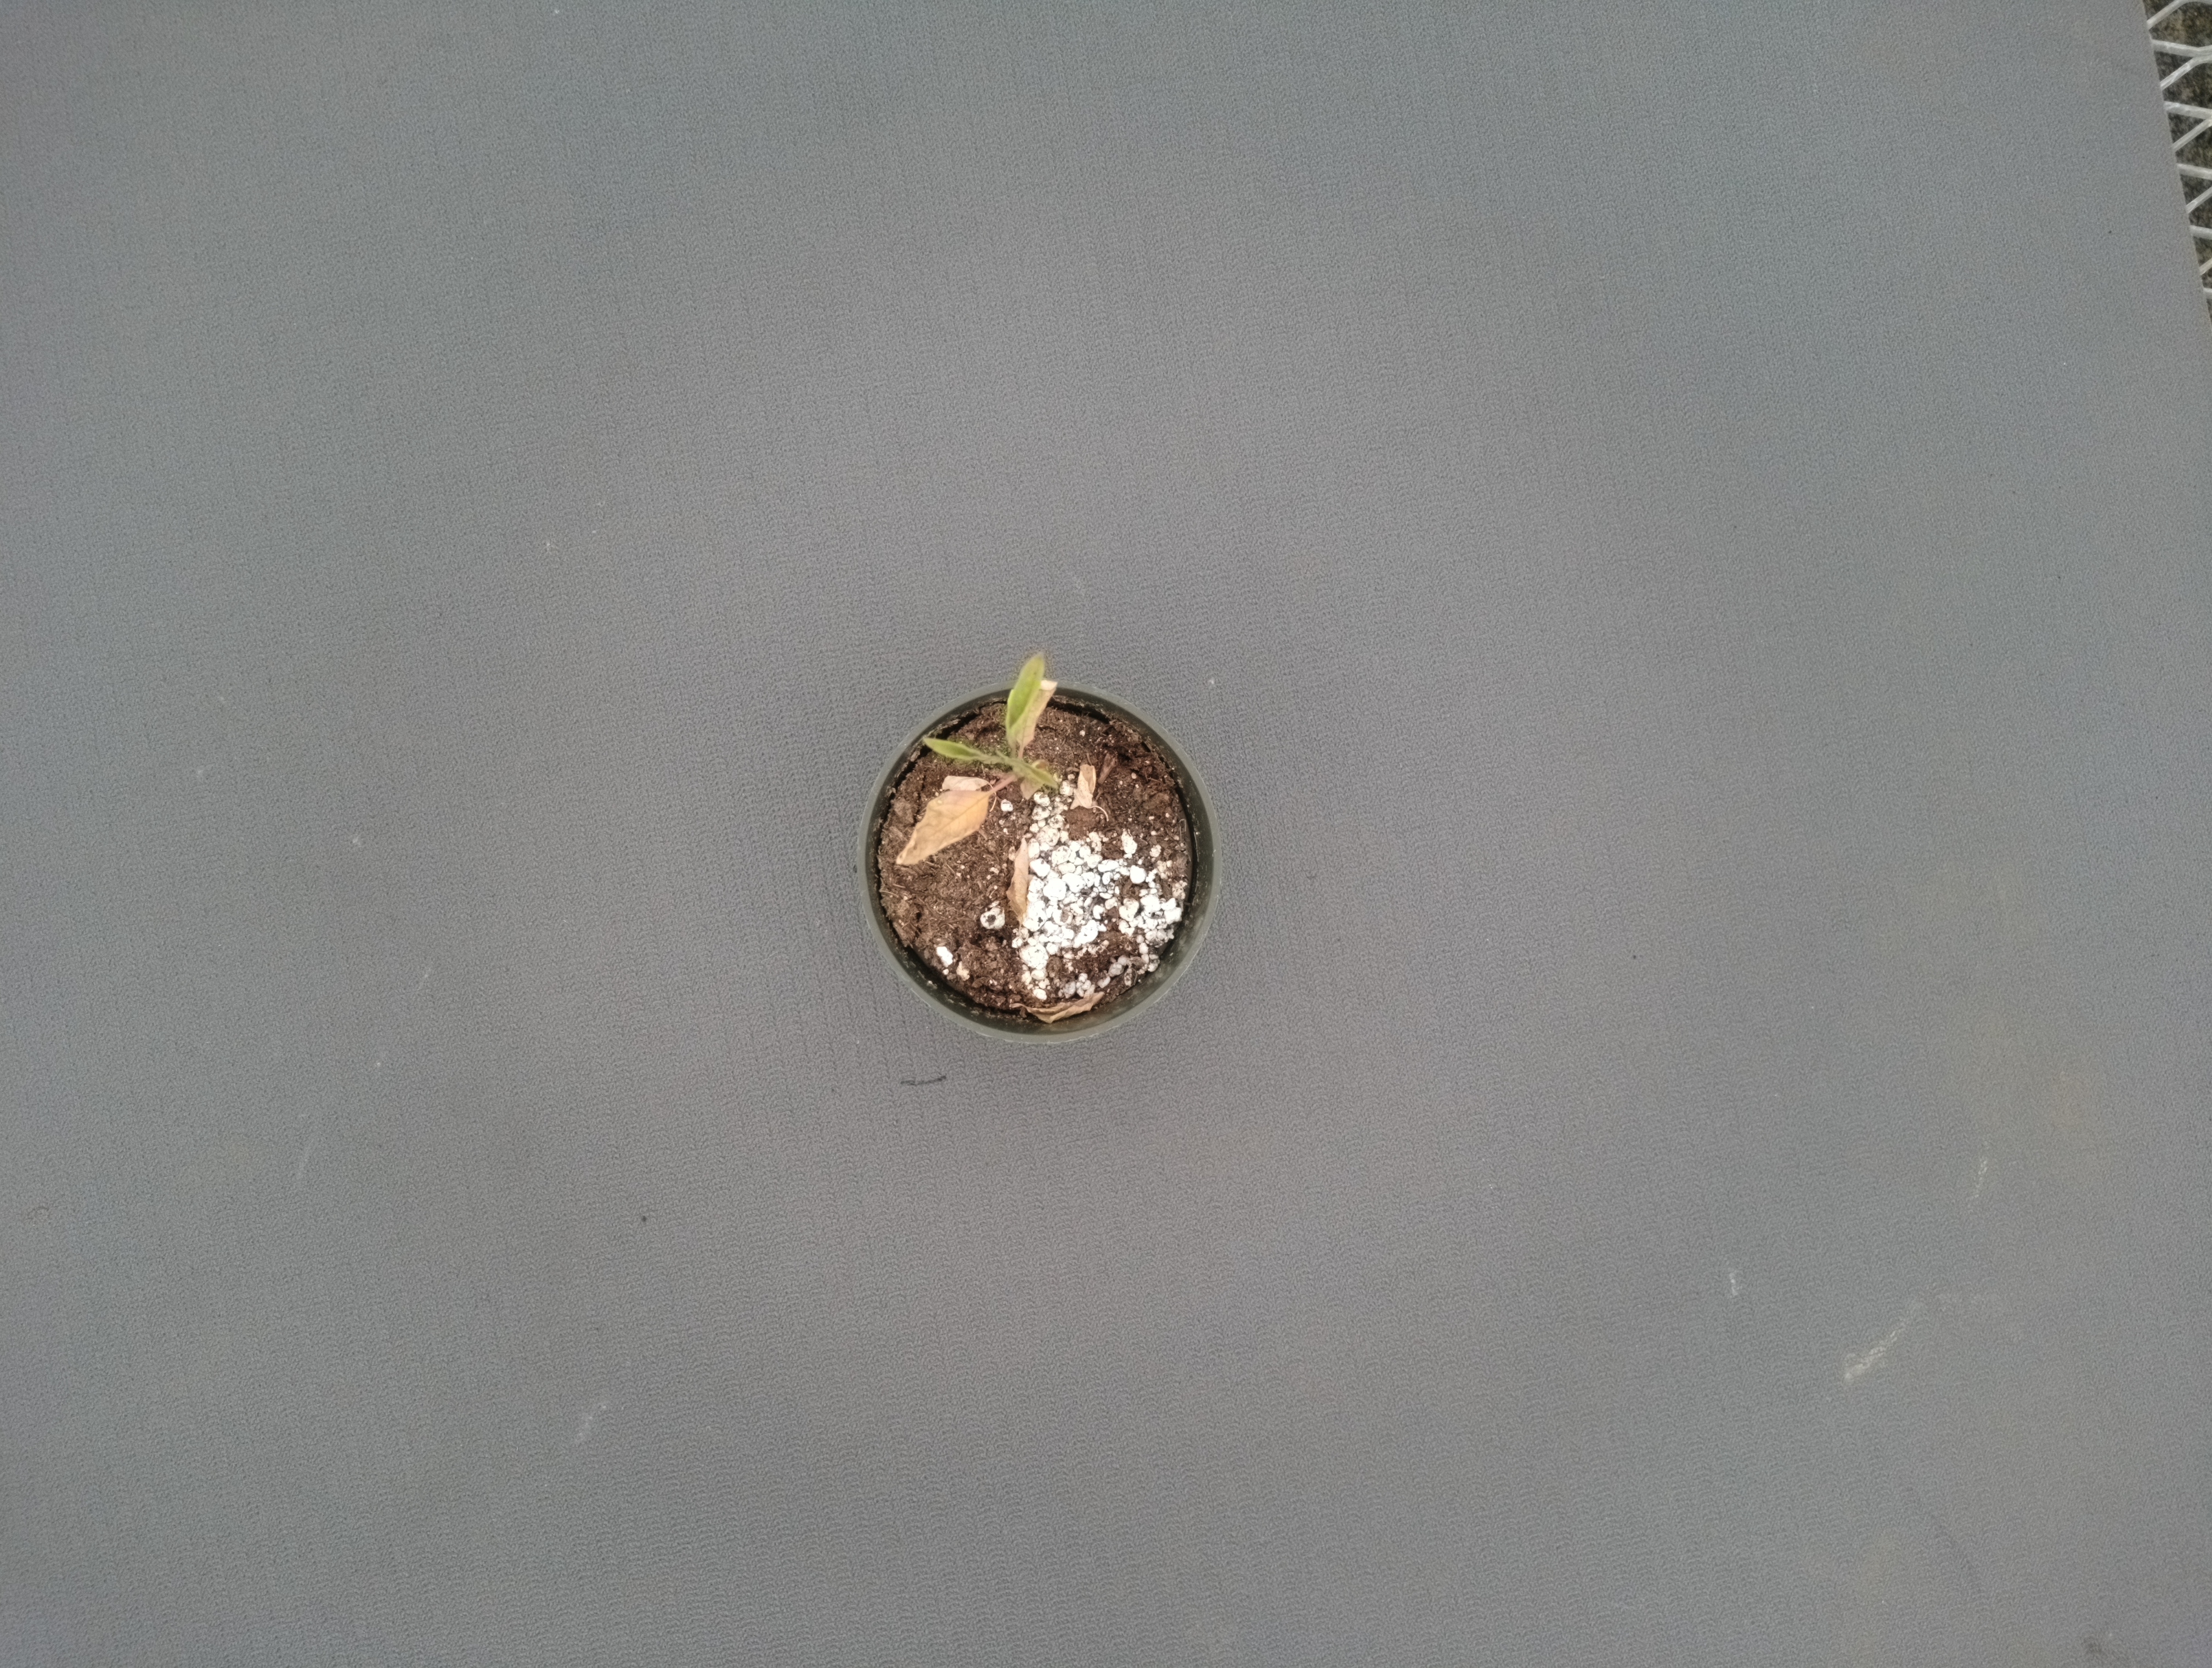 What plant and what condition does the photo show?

waterhemp, chlorosis necrosis
